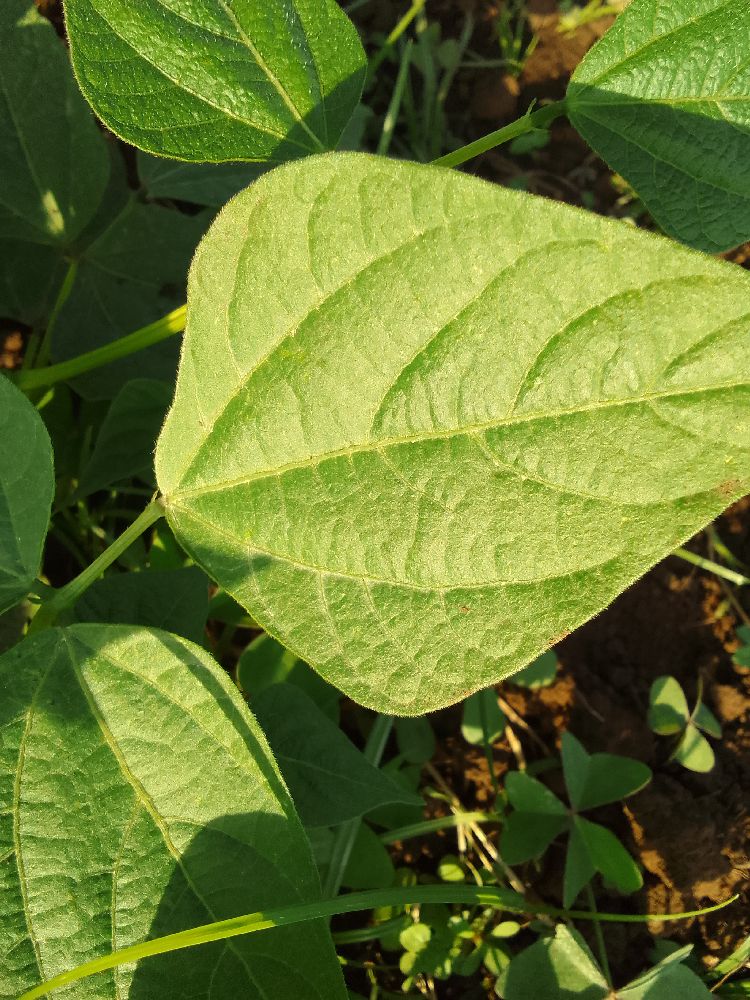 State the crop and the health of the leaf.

common bean, healthy
